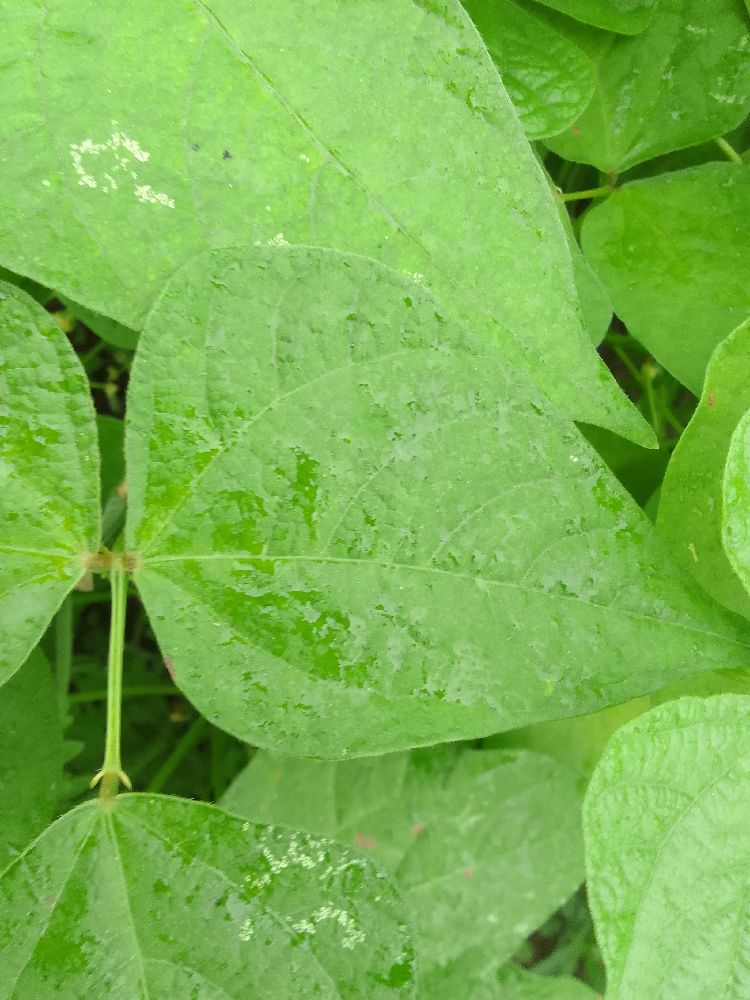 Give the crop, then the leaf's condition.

common bean, healthy
